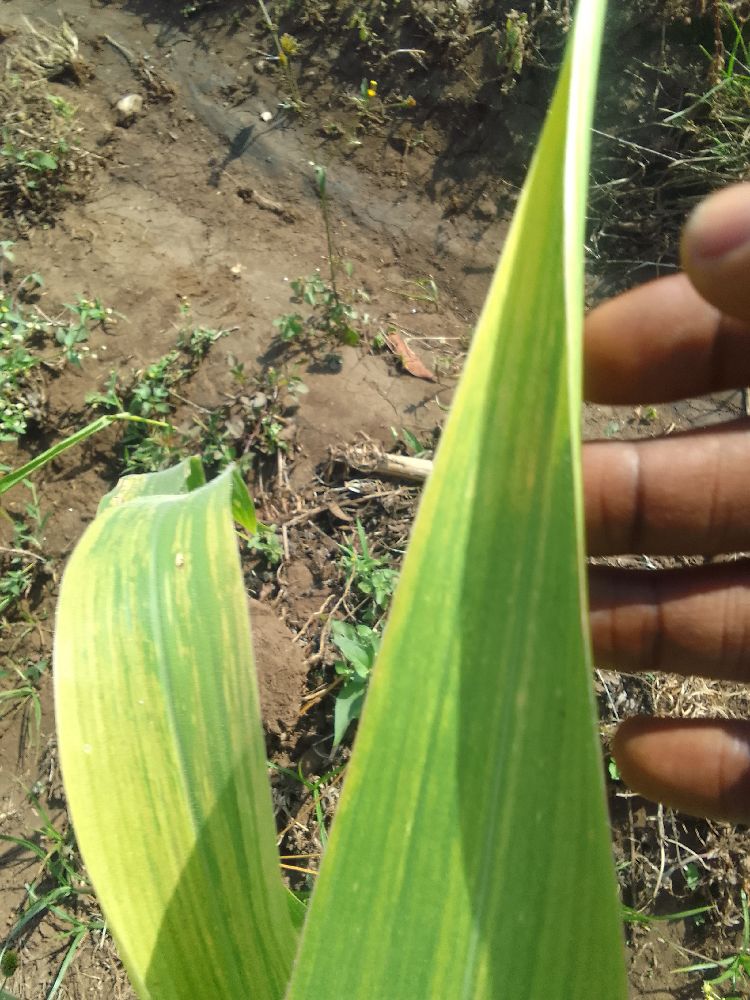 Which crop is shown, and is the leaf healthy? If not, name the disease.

maize, maize lethal necrosis
